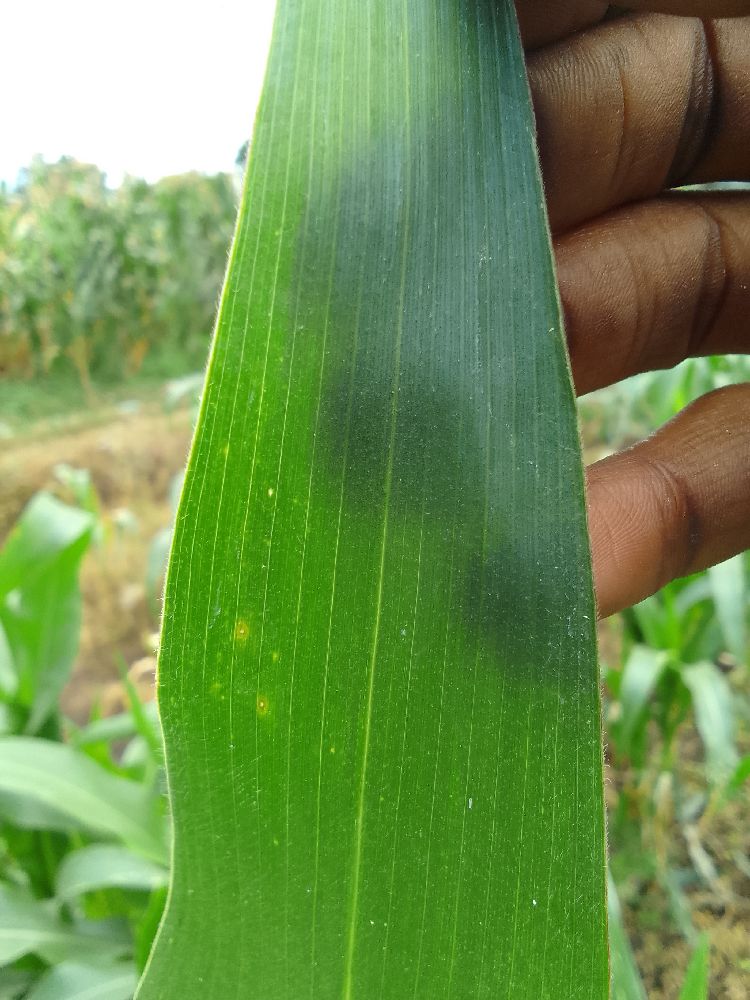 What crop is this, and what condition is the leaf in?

maize, healthy
